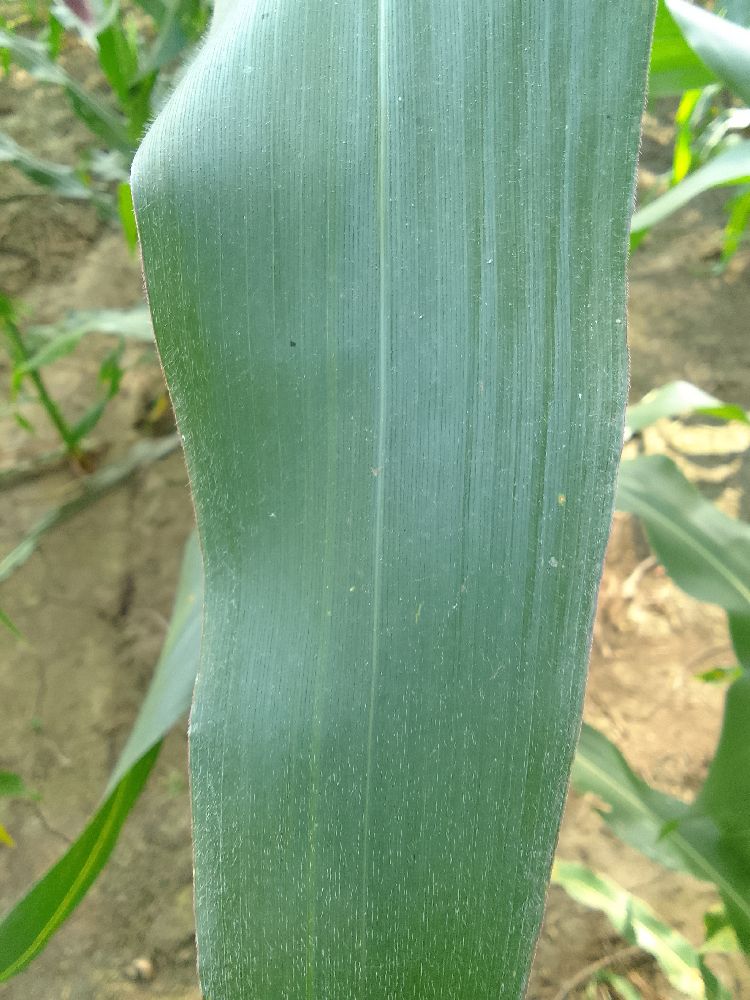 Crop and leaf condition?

maize, healthy
